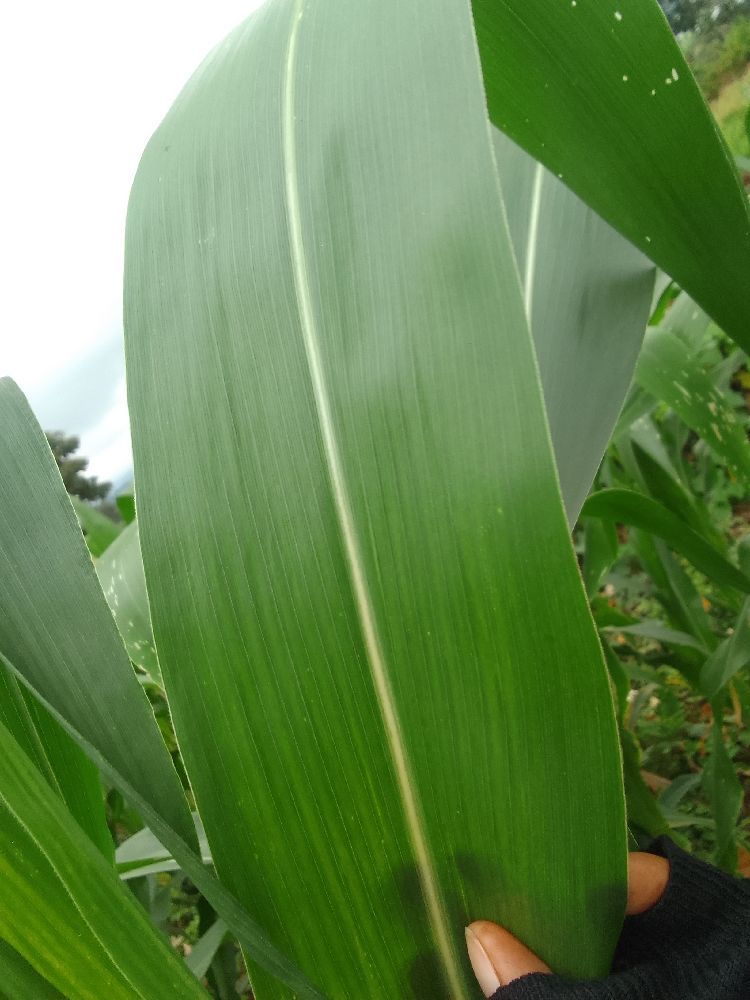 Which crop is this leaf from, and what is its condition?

maize, healthy
